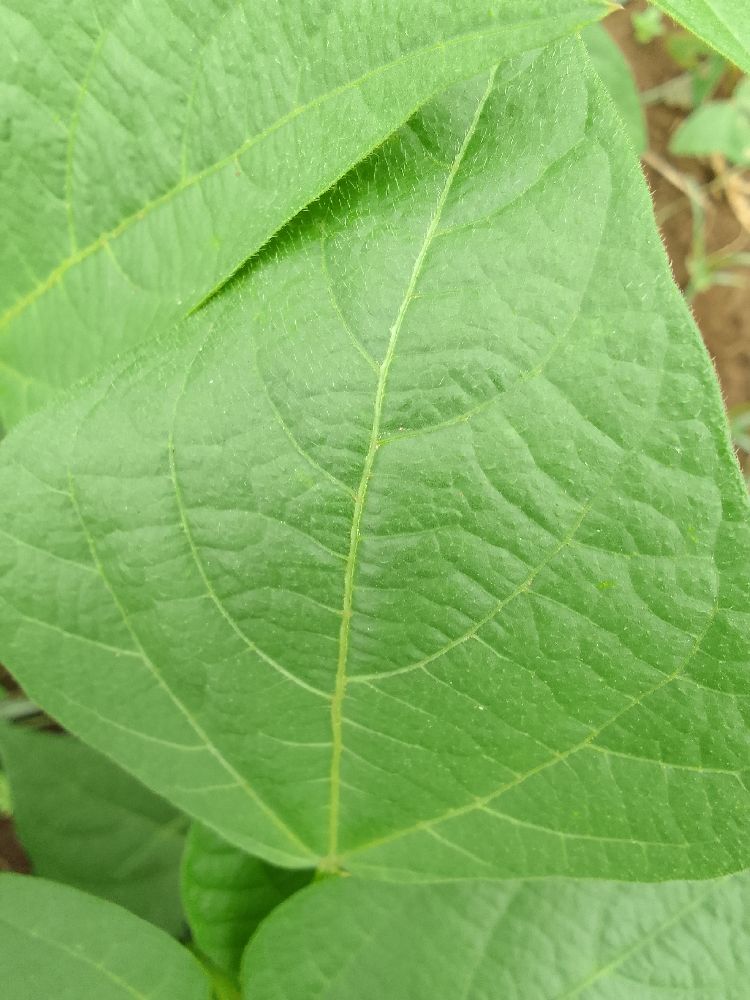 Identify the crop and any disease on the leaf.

common bean, healthy
